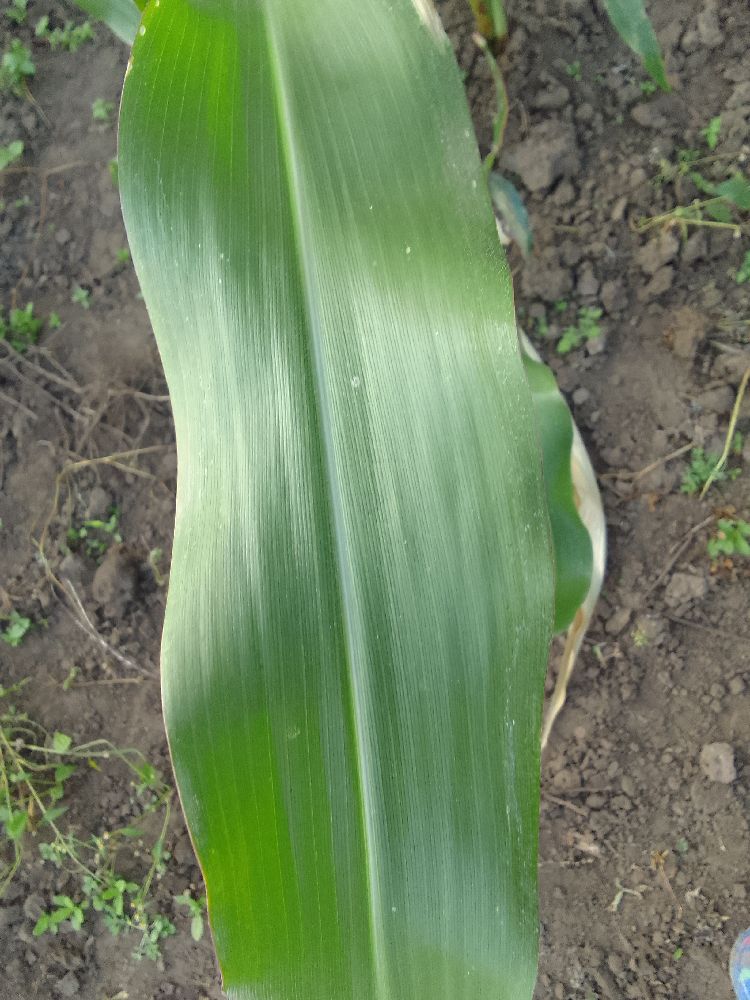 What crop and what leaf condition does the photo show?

maize, healthy
